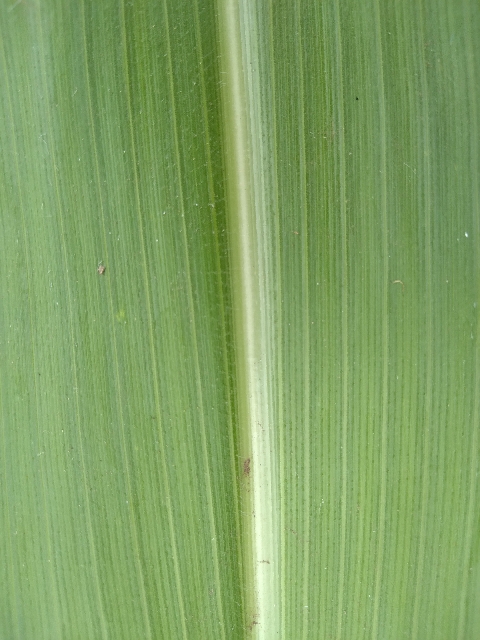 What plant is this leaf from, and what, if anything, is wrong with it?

maize, healthy
